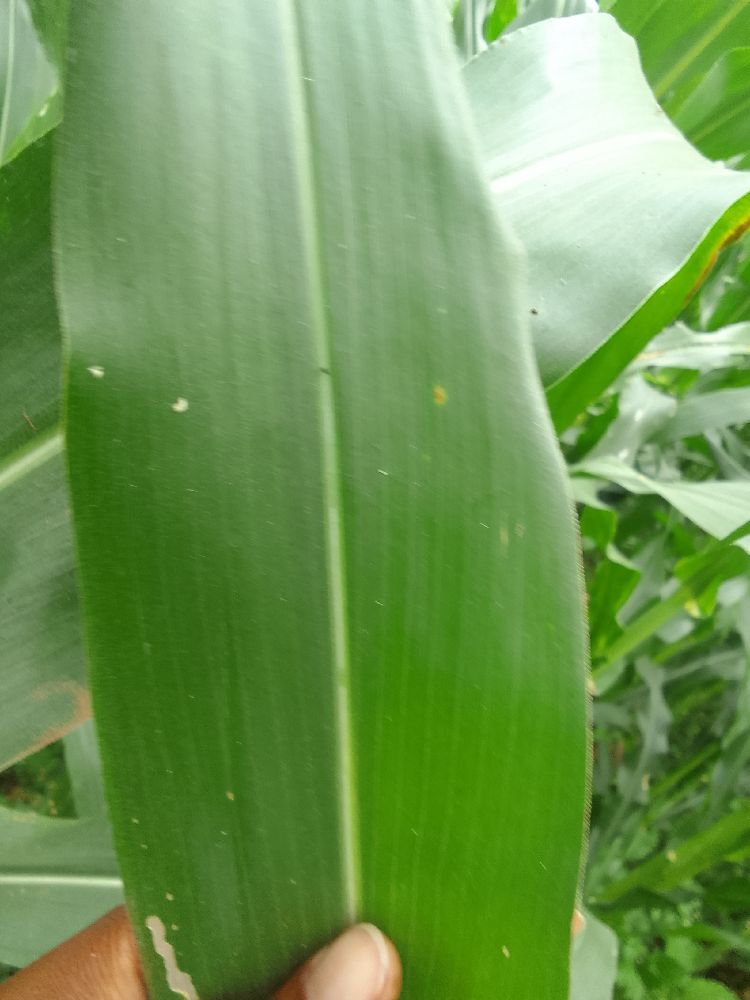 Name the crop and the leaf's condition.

maize, healthy
